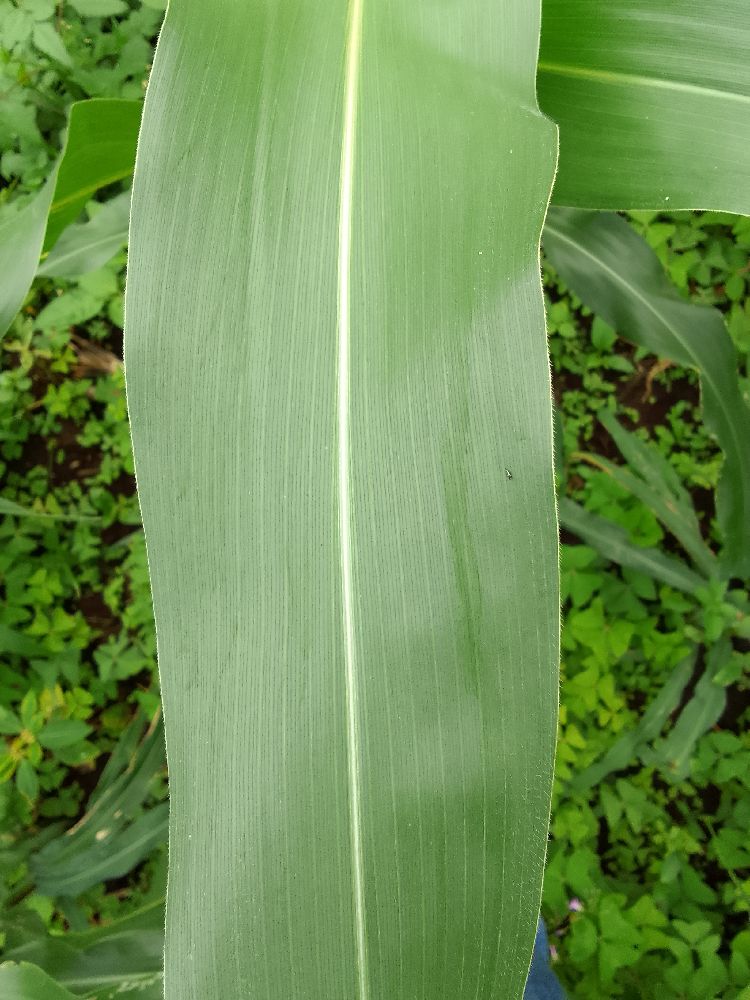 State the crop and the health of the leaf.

maize, healthy
